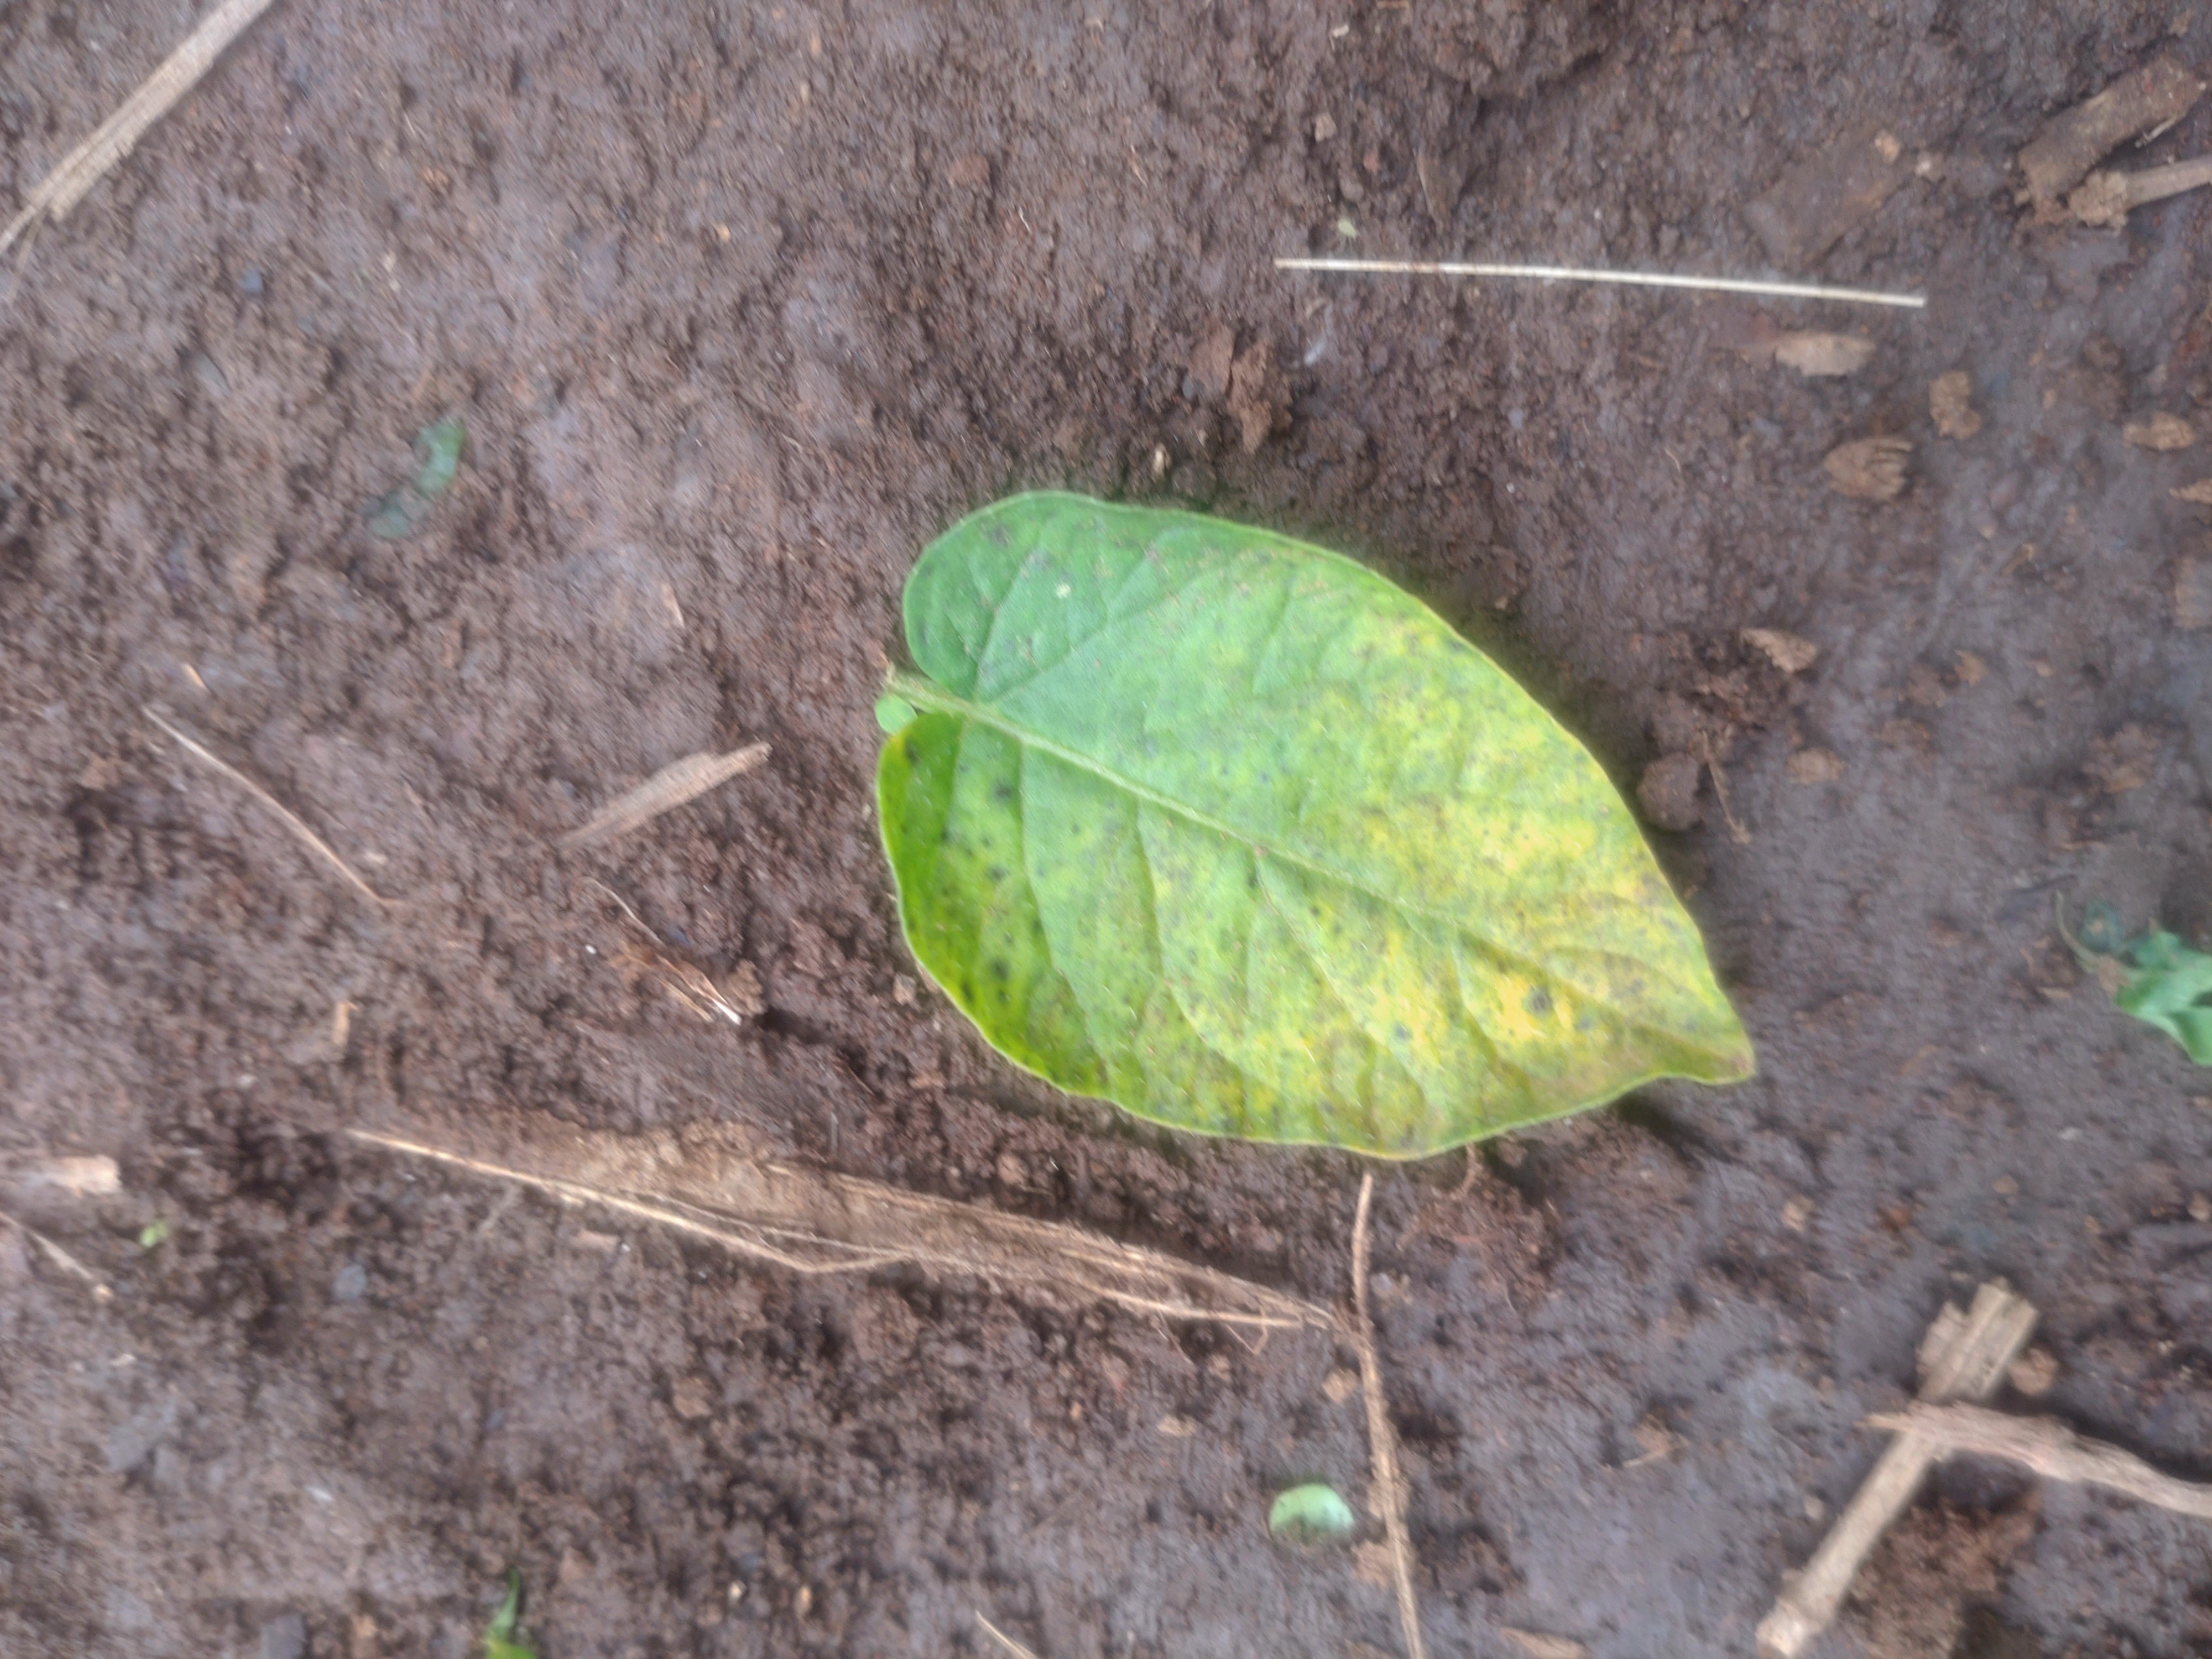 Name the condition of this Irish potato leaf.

late blight
